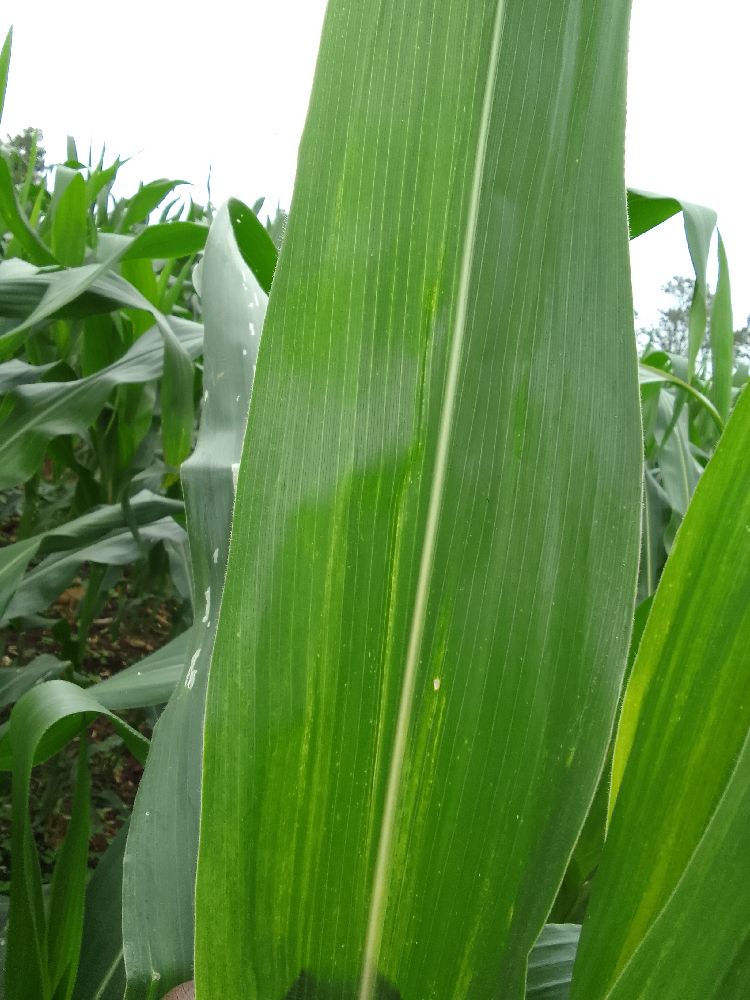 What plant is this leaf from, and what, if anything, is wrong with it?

maize, maize lethal necrosis
